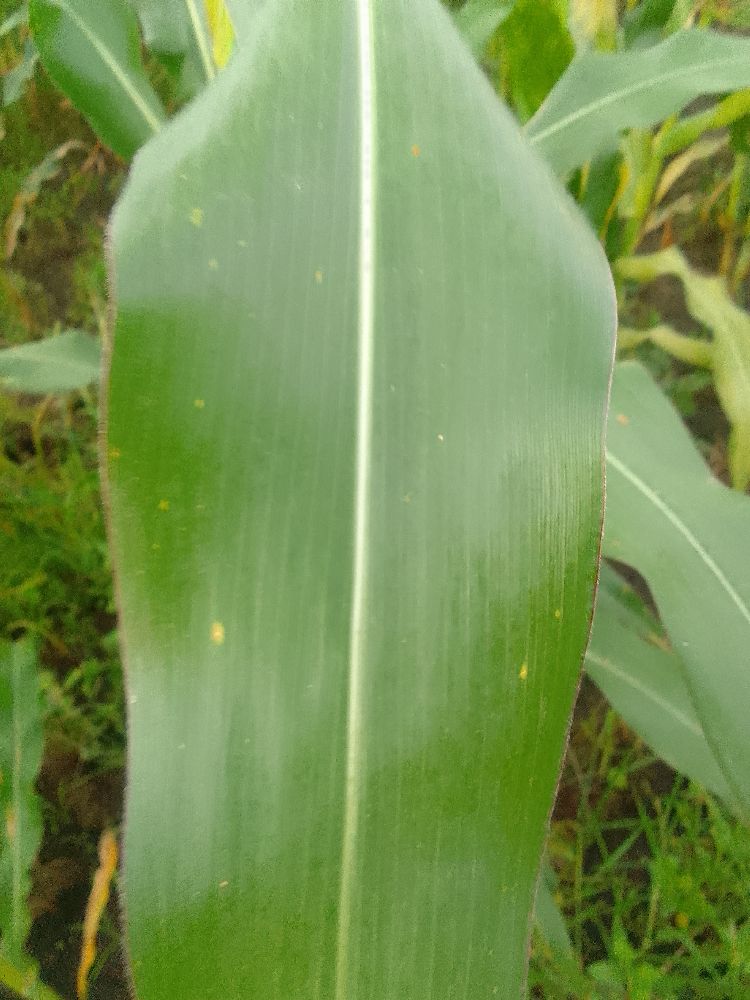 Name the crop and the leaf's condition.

maize, healthy
